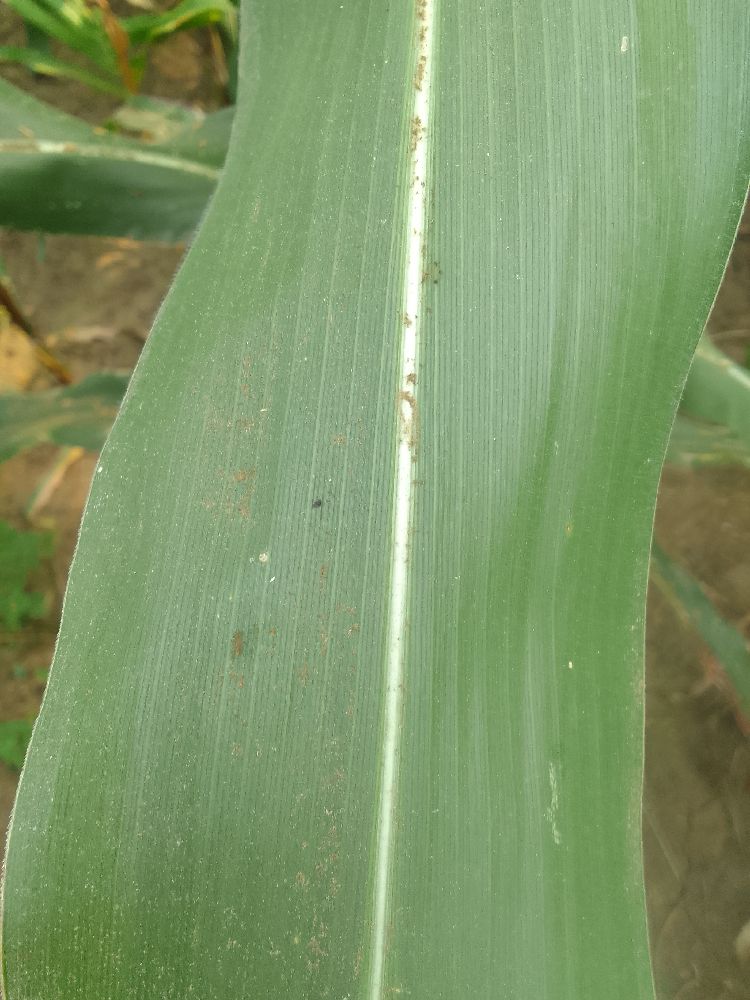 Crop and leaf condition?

maize, healthy
